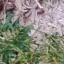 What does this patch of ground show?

grass
